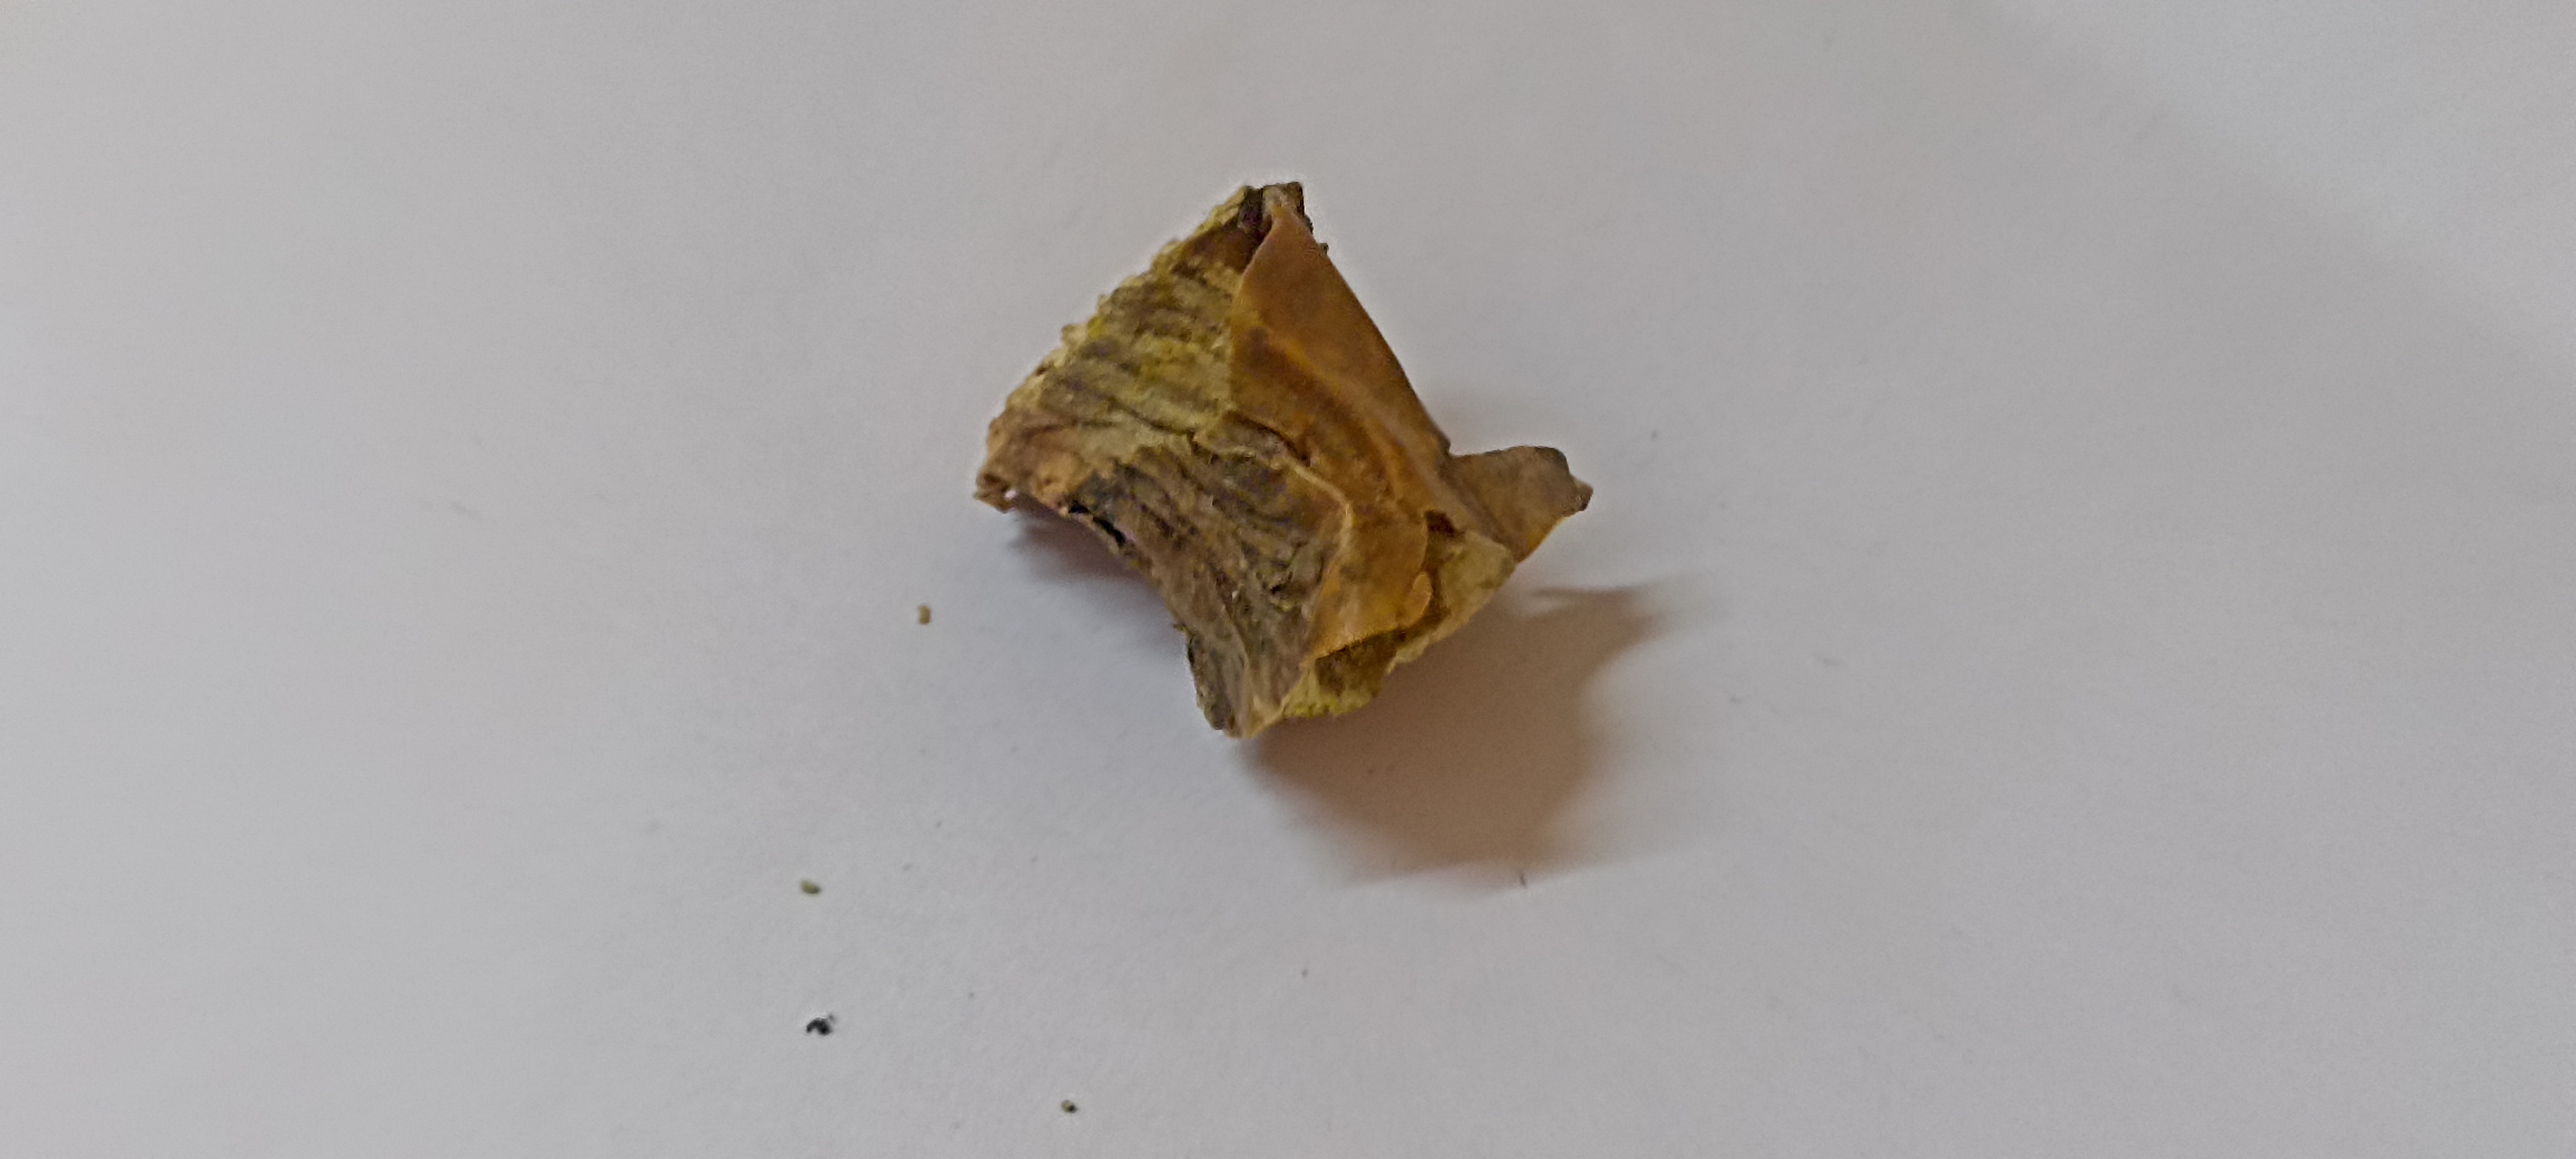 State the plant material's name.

gulvel
